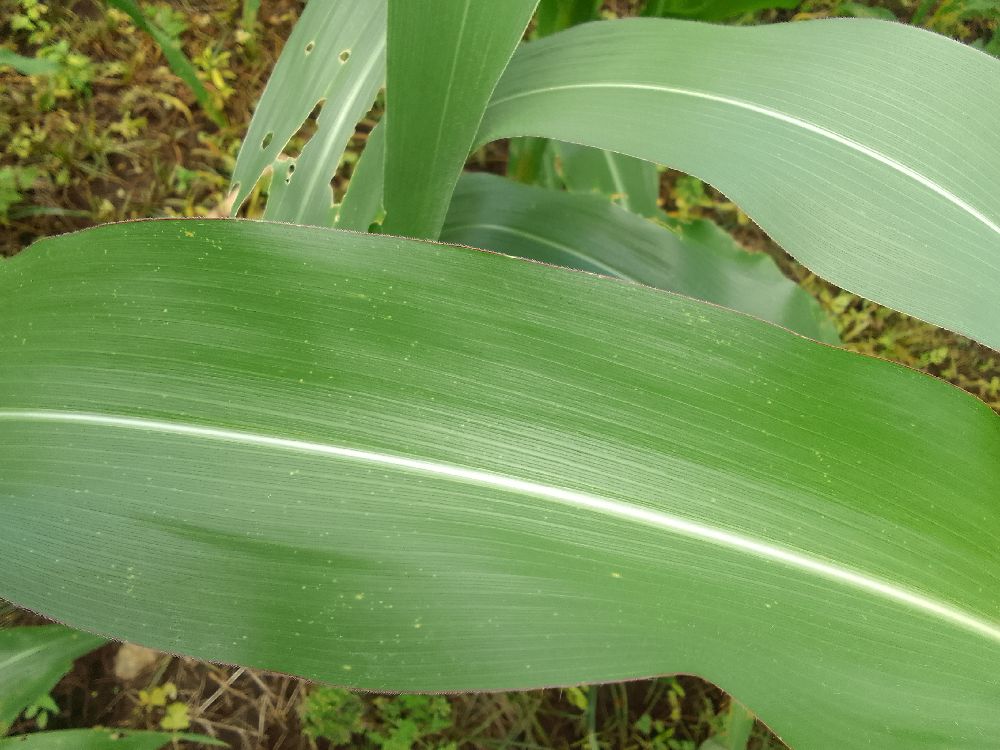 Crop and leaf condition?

maize, healthy
